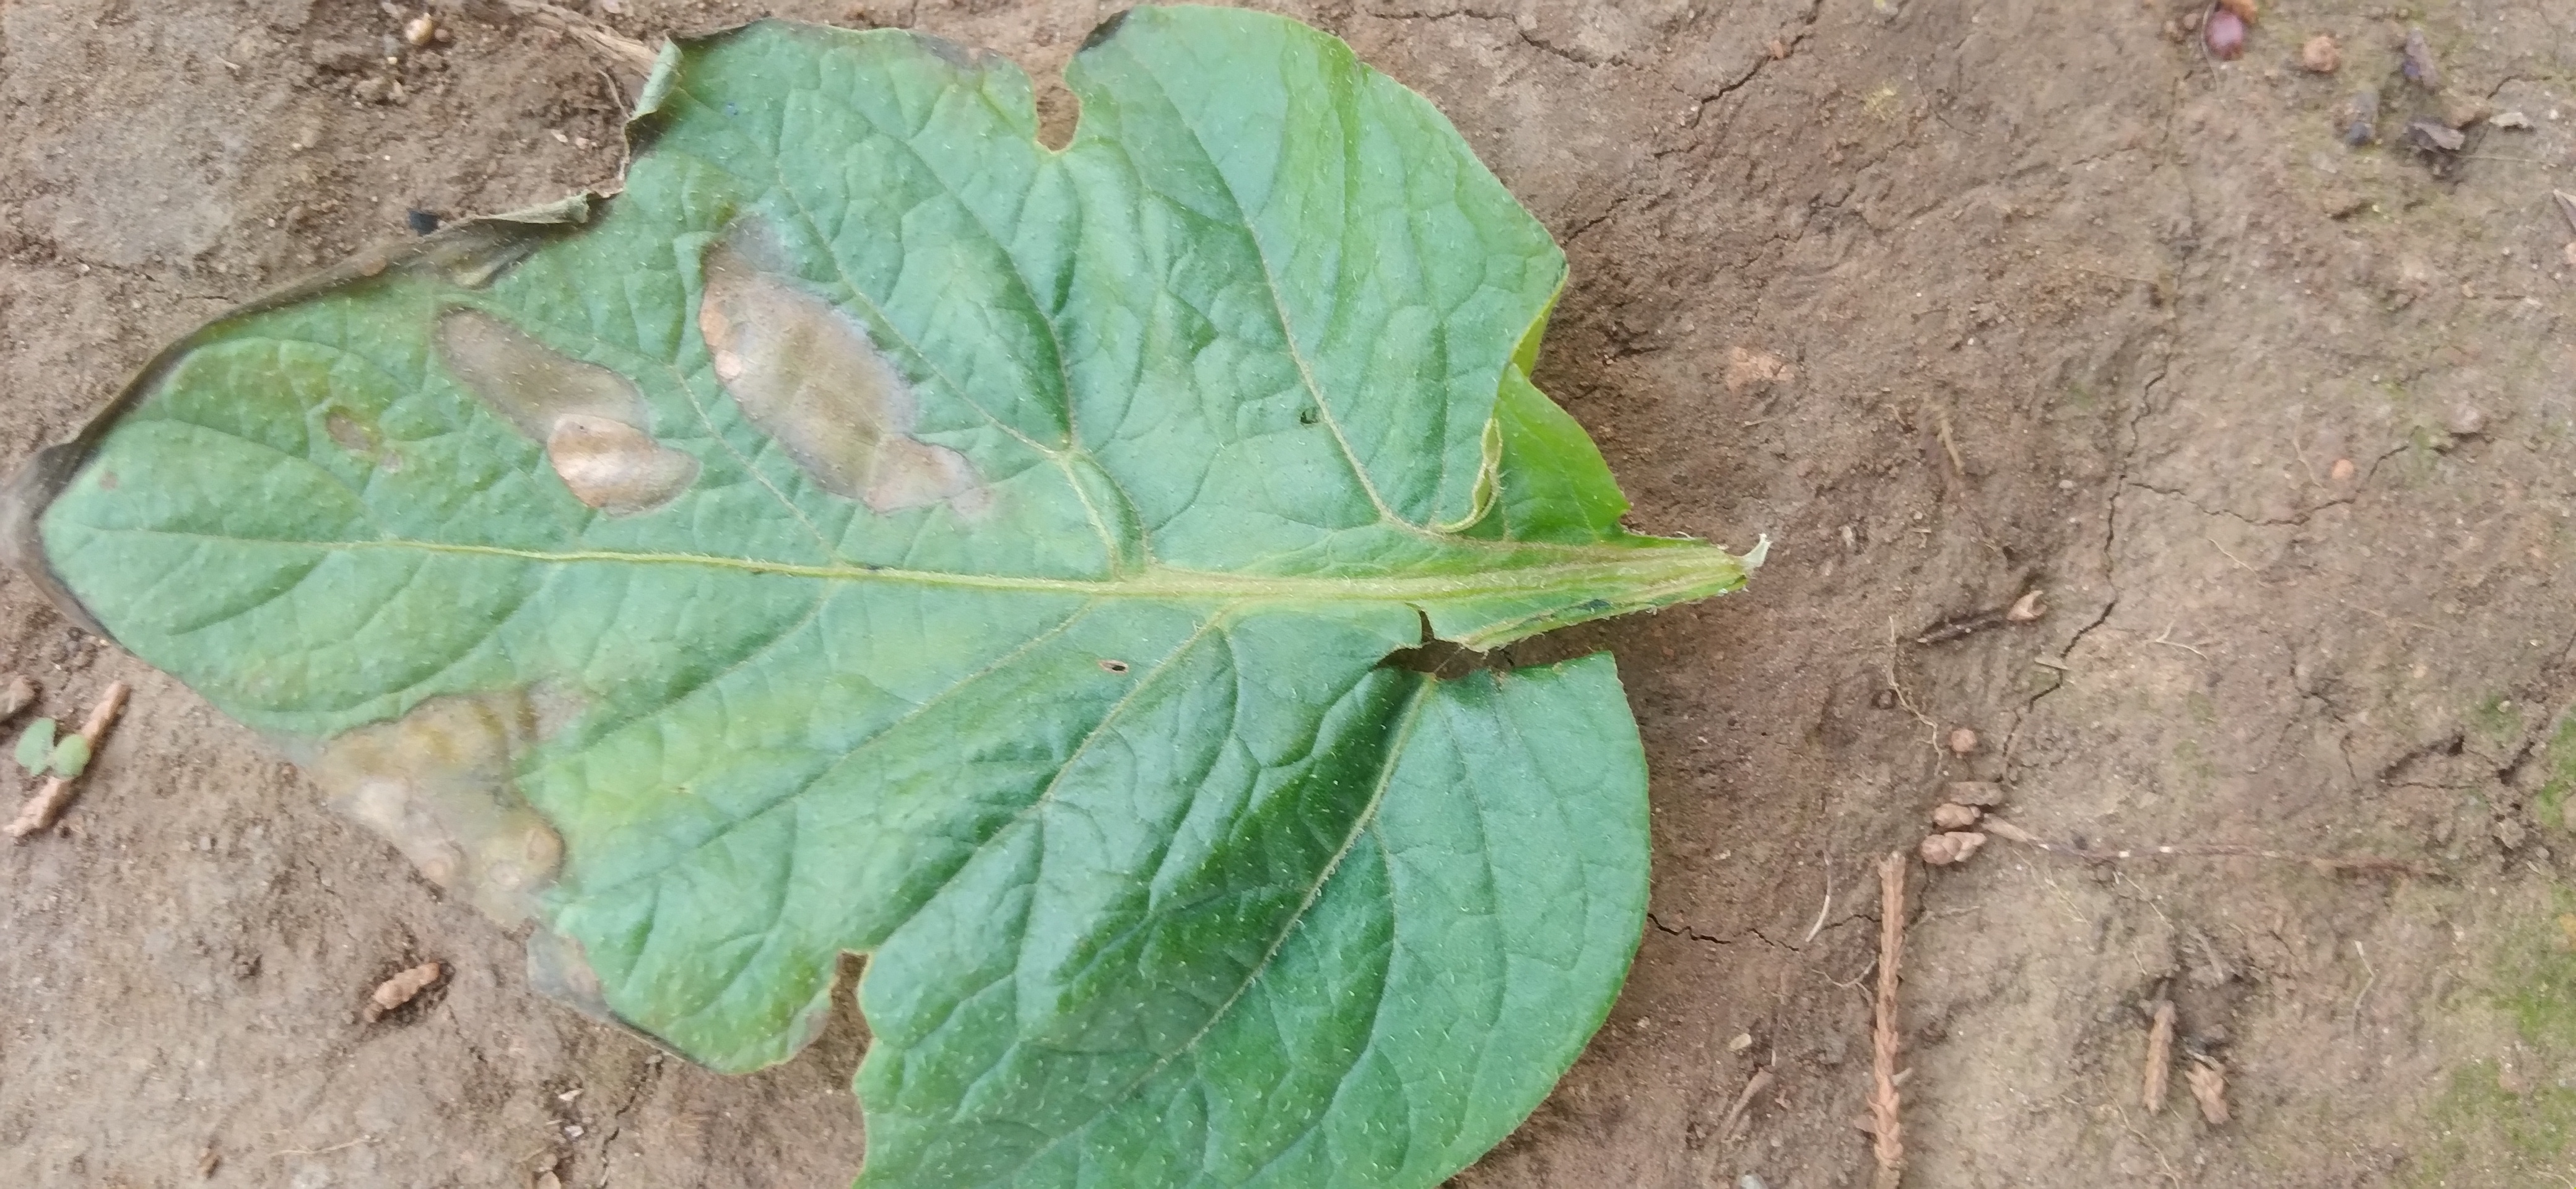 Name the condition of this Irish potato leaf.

early blight
